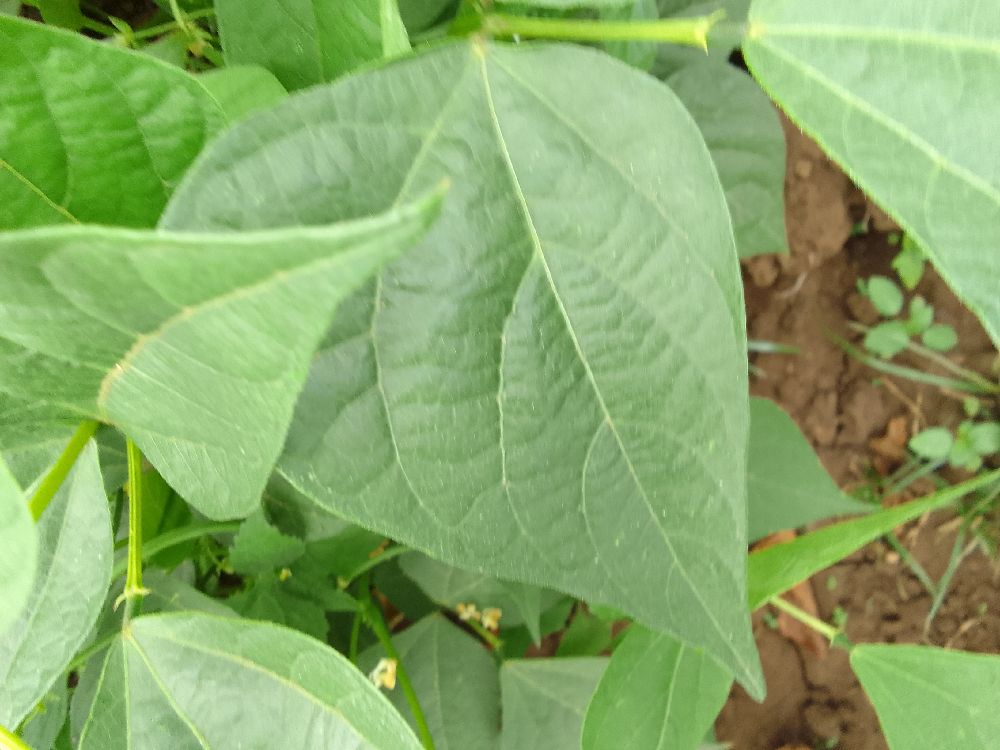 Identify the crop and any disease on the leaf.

common bean, healthy
